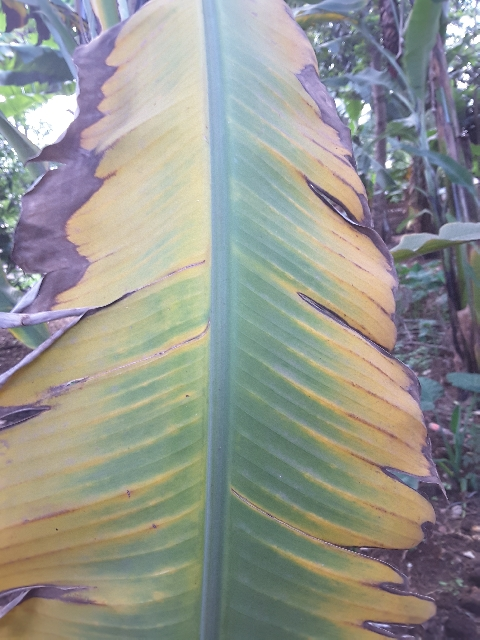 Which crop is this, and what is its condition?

banana, fusarium wilt race 1
